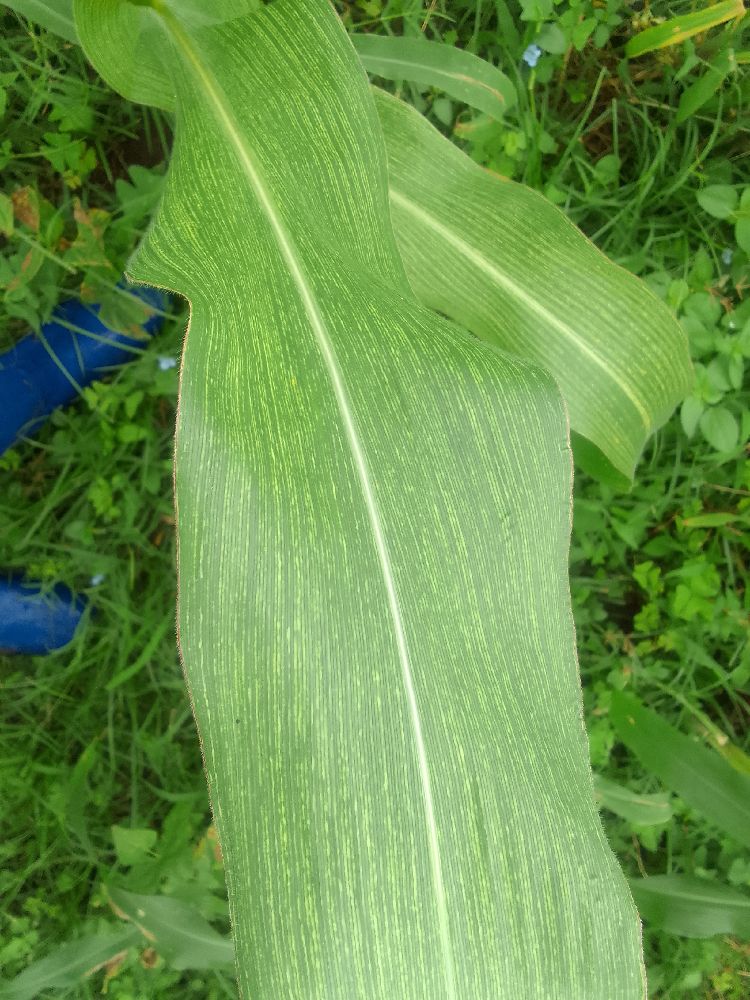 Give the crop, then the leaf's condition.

maize, maize lethal necrosis
